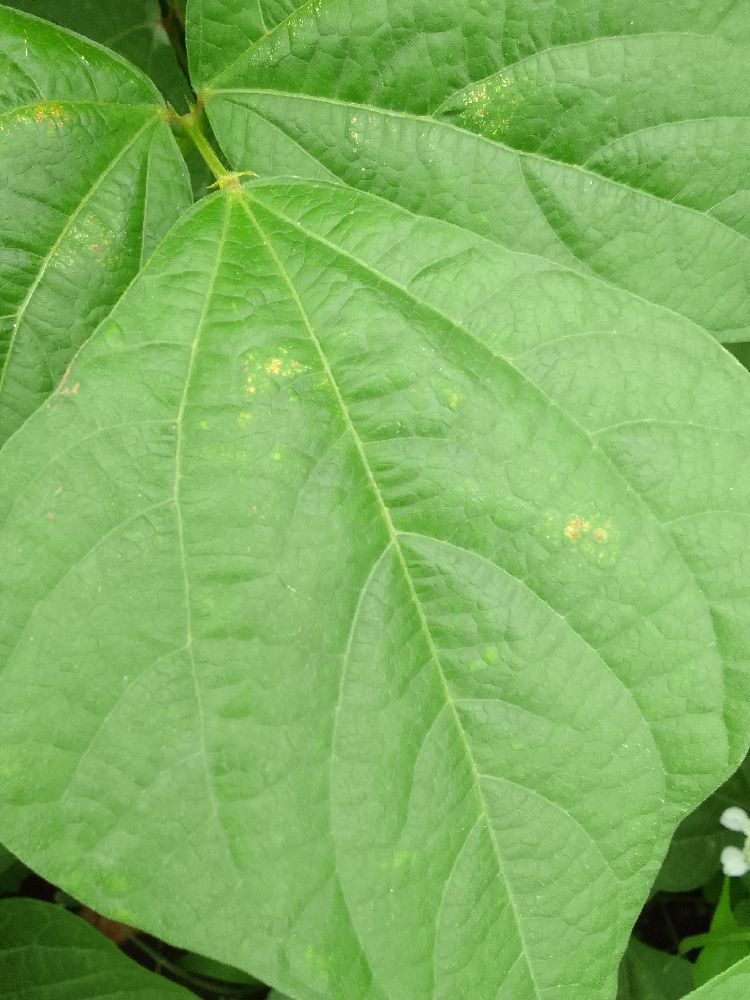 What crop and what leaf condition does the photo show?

common bean, healthy
